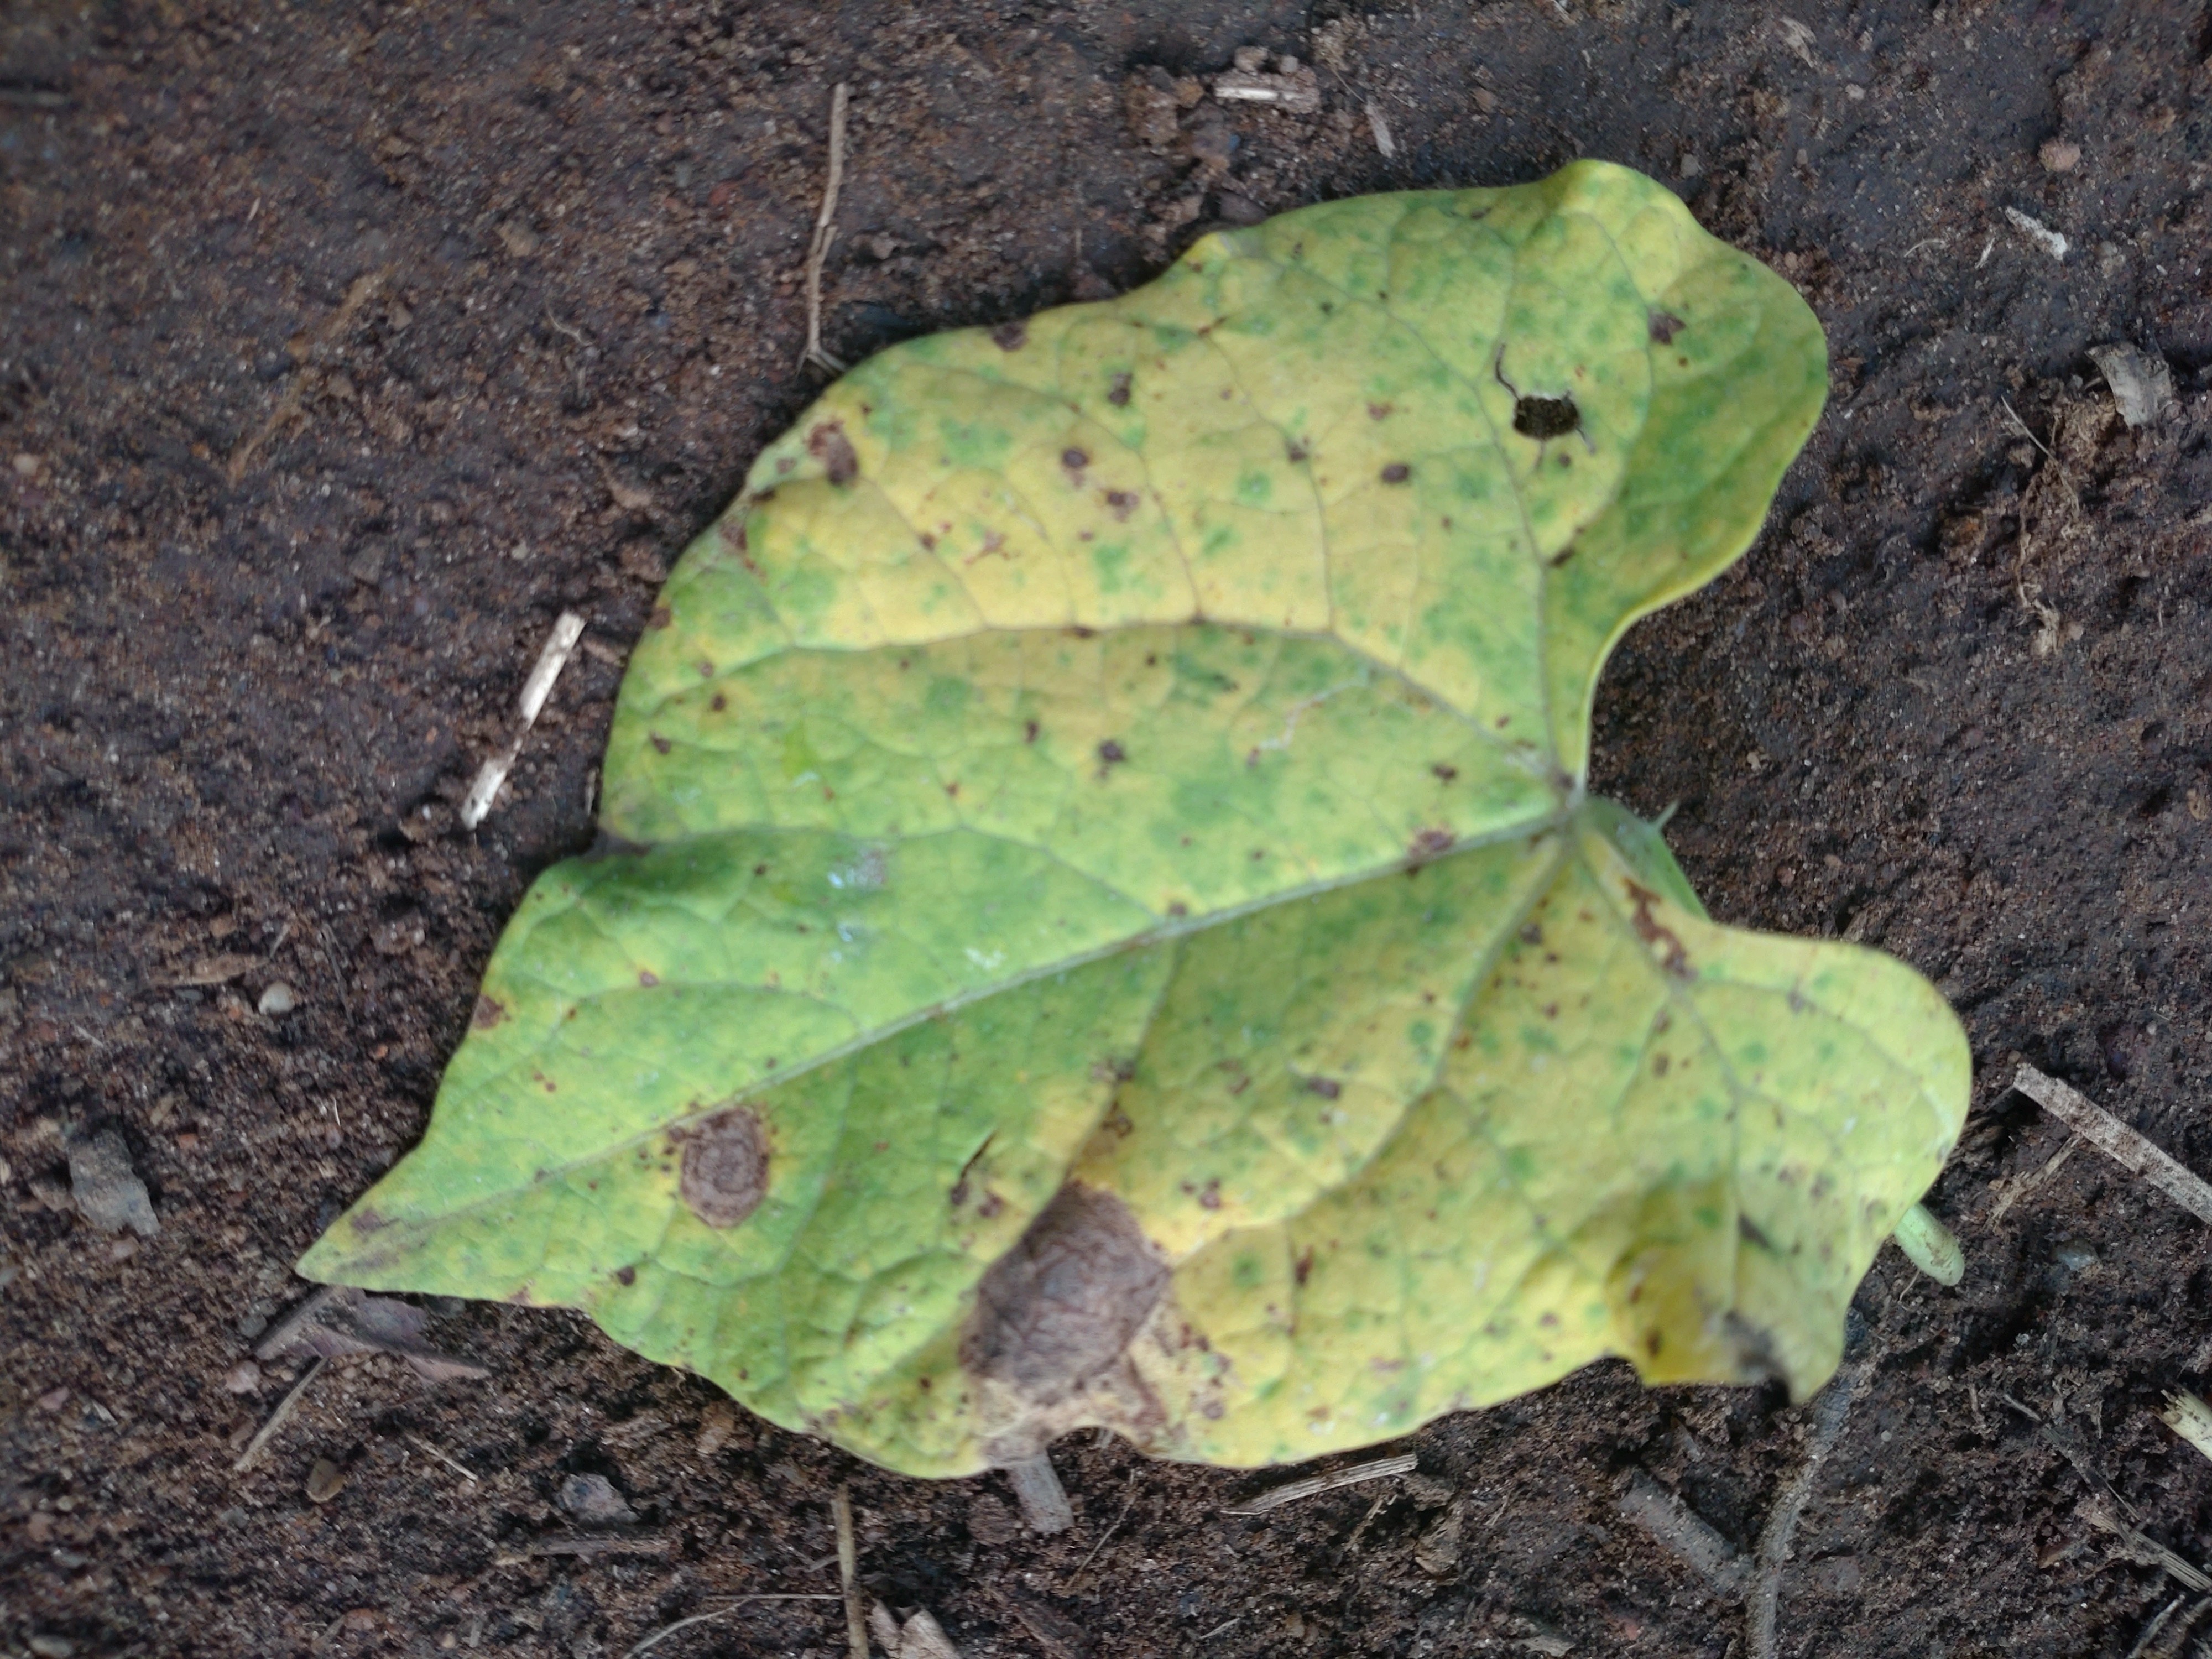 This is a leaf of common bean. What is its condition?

anthracnose
